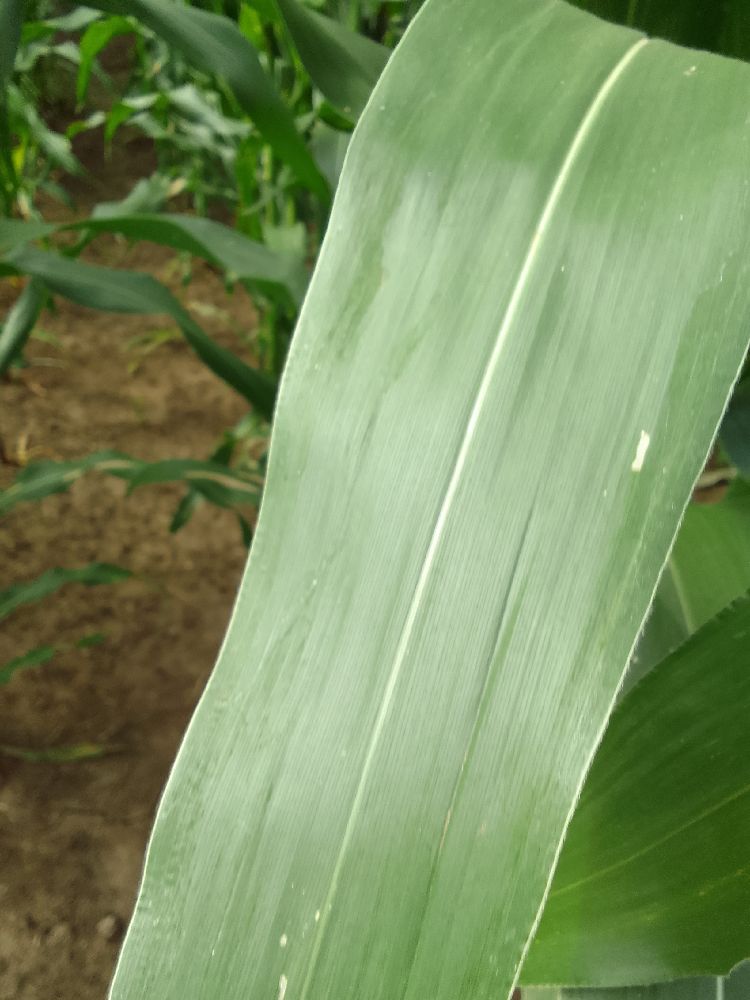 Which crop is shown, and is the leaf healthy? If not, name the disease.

maize, healthy
